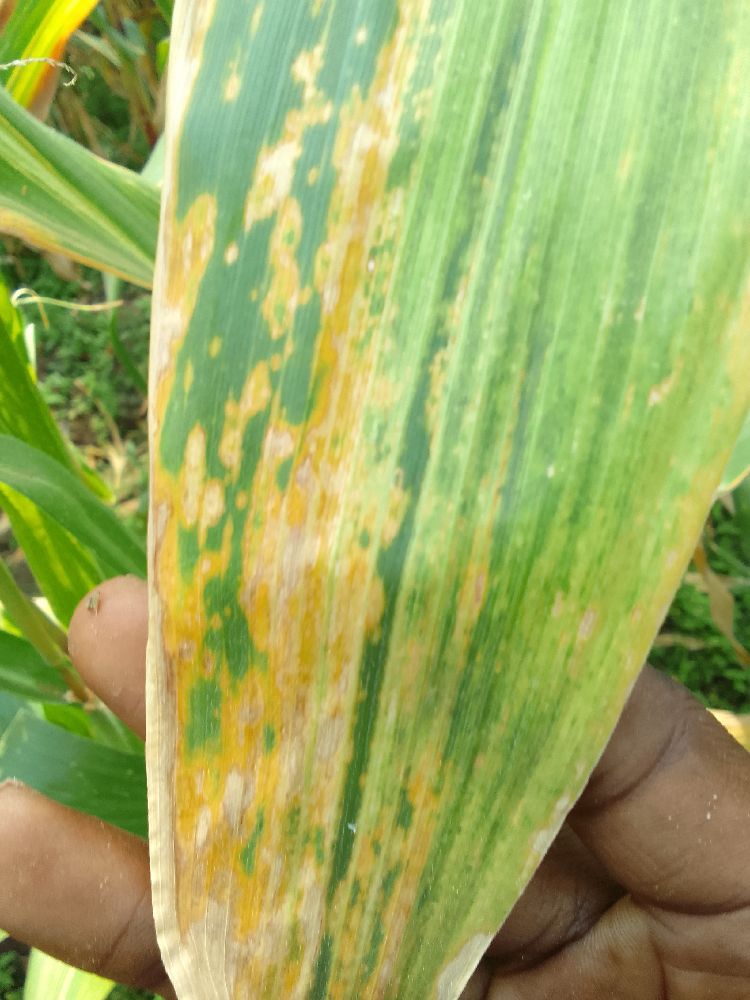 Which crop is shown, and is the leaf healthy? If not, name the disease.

maize, maize lethal necrosis
